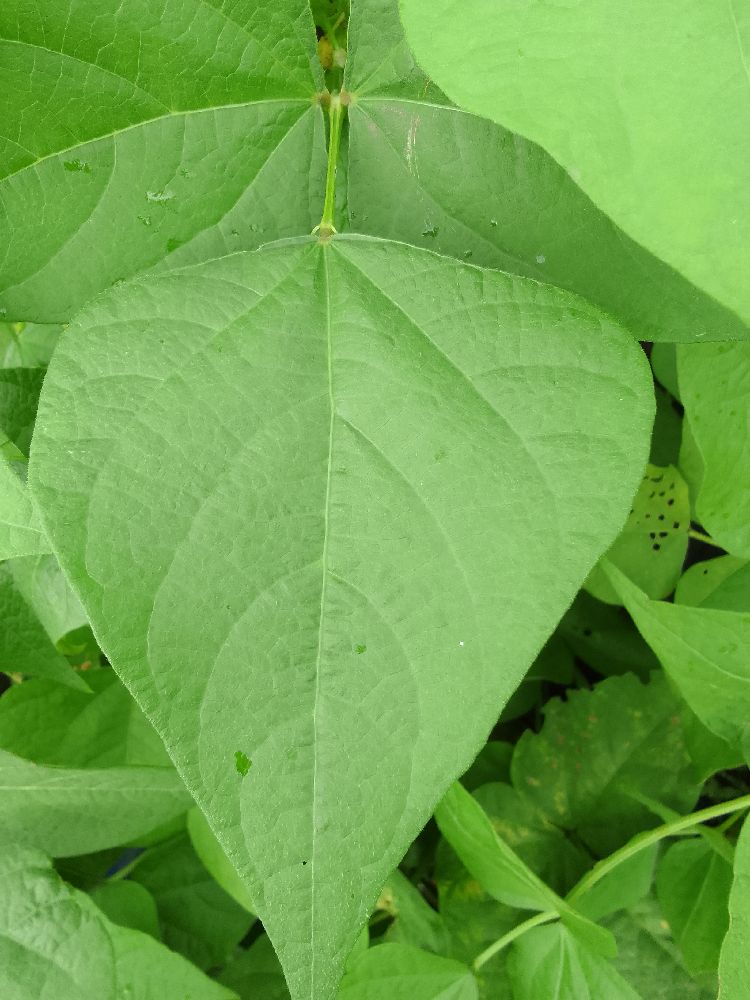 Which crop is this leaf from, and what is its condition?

common bean, healthy
